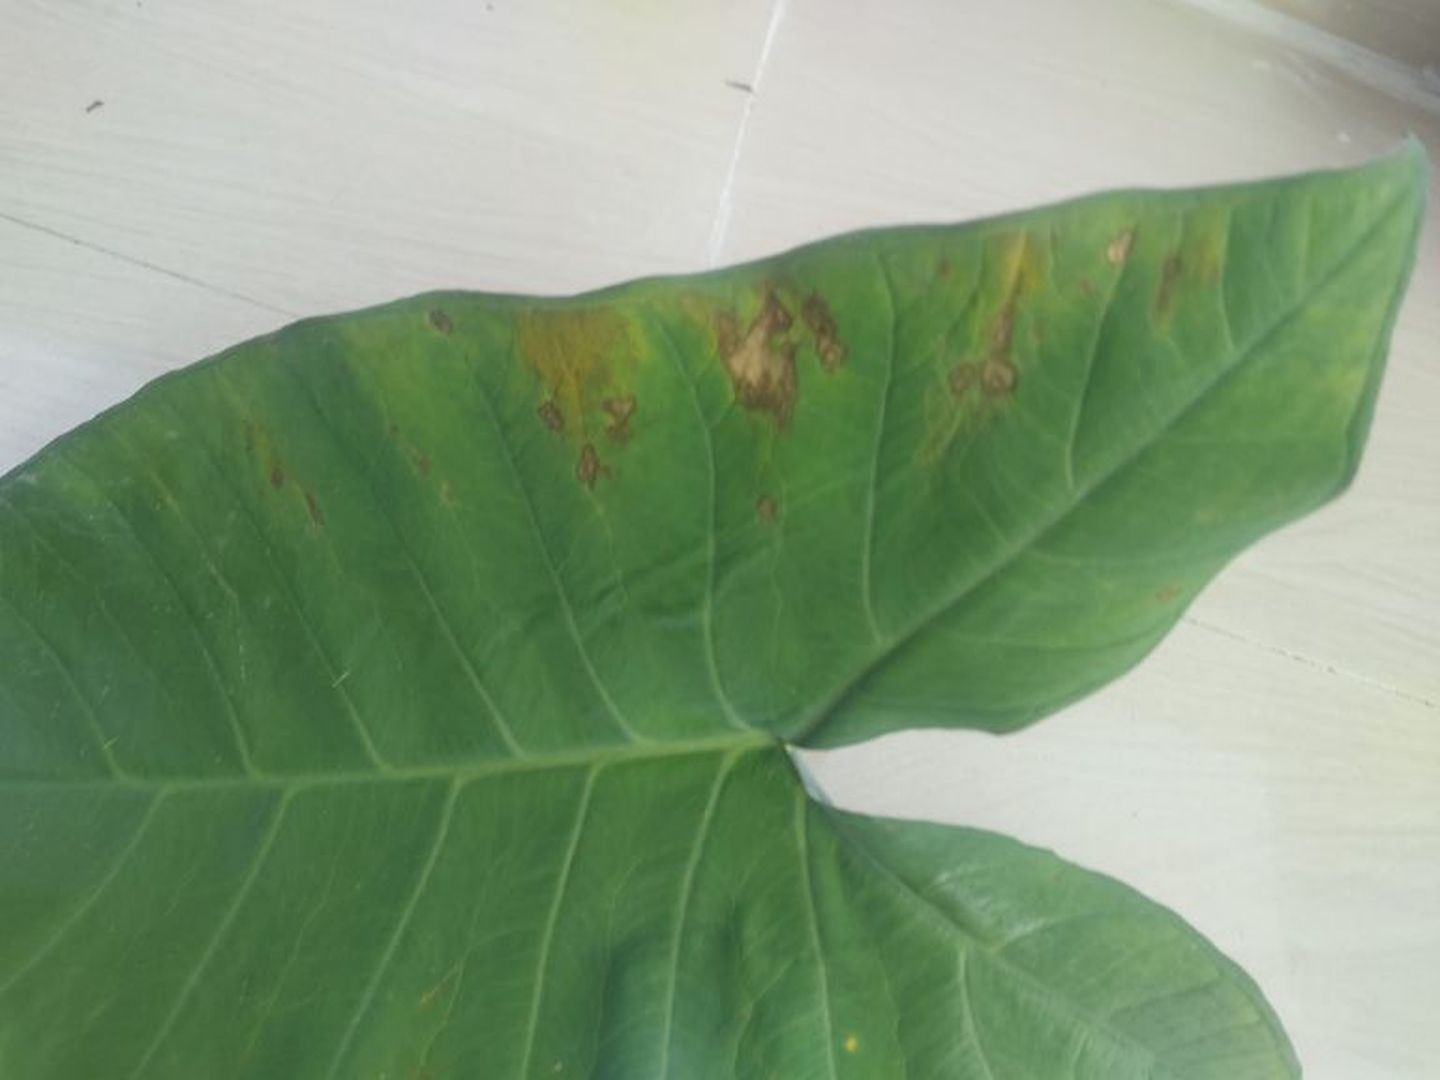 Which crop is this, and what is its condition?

taro, leaf blight
